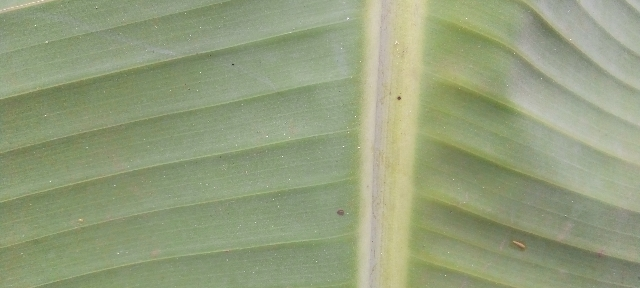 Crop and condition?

banana, healthy
